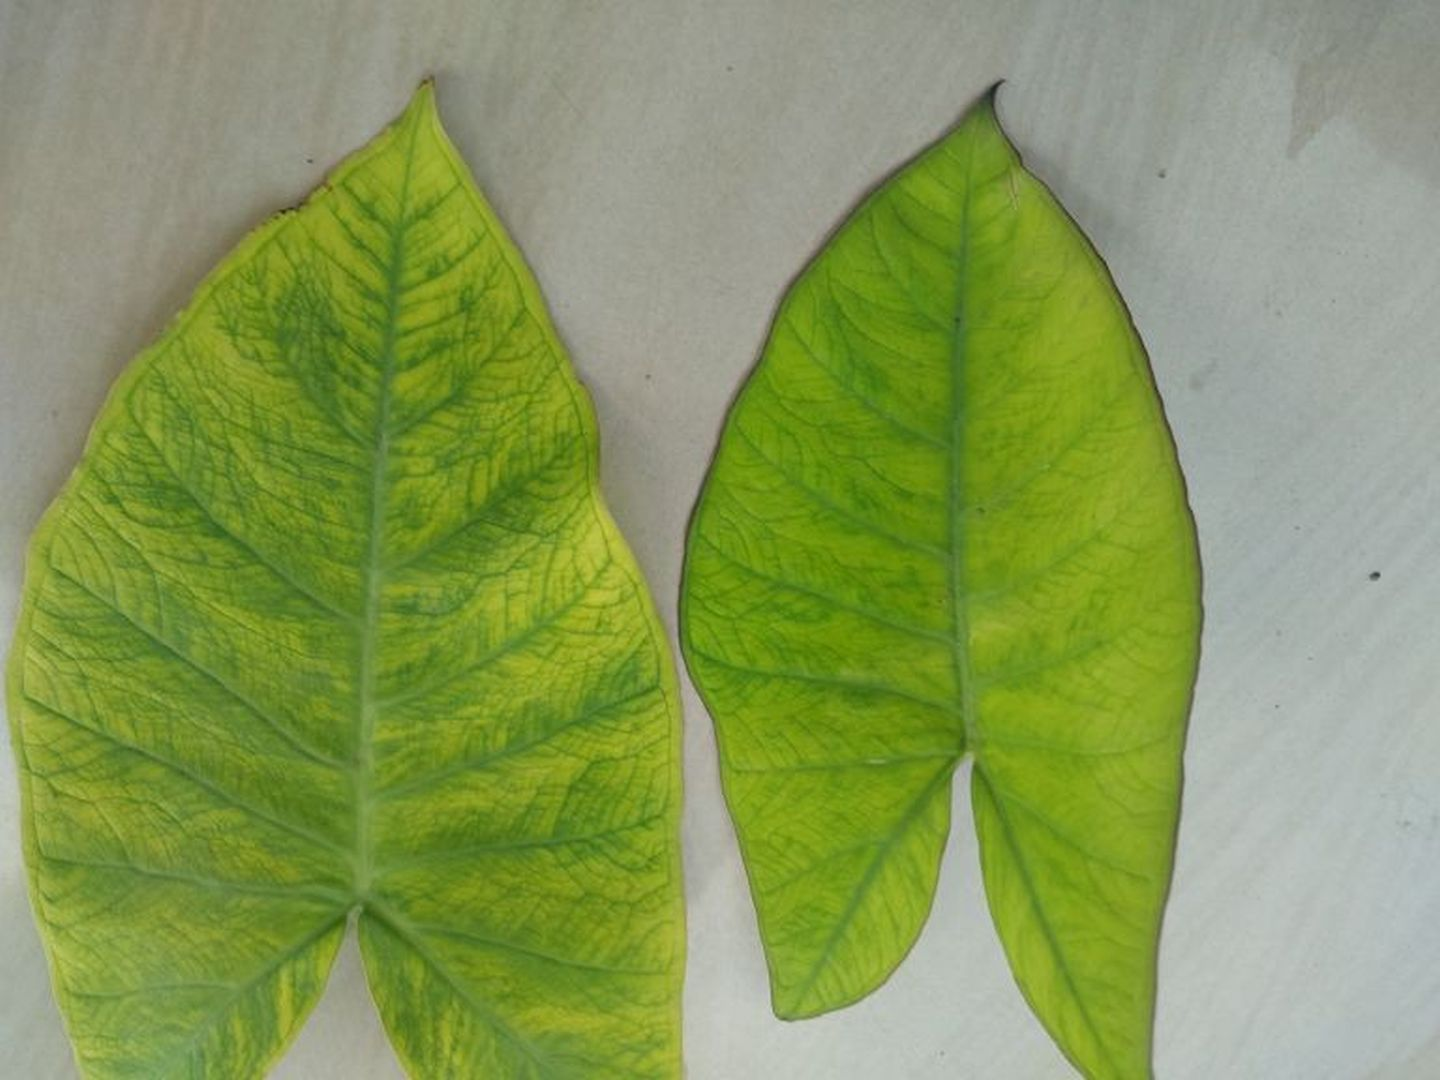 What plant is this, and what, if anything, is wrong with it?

taro, mosaic
